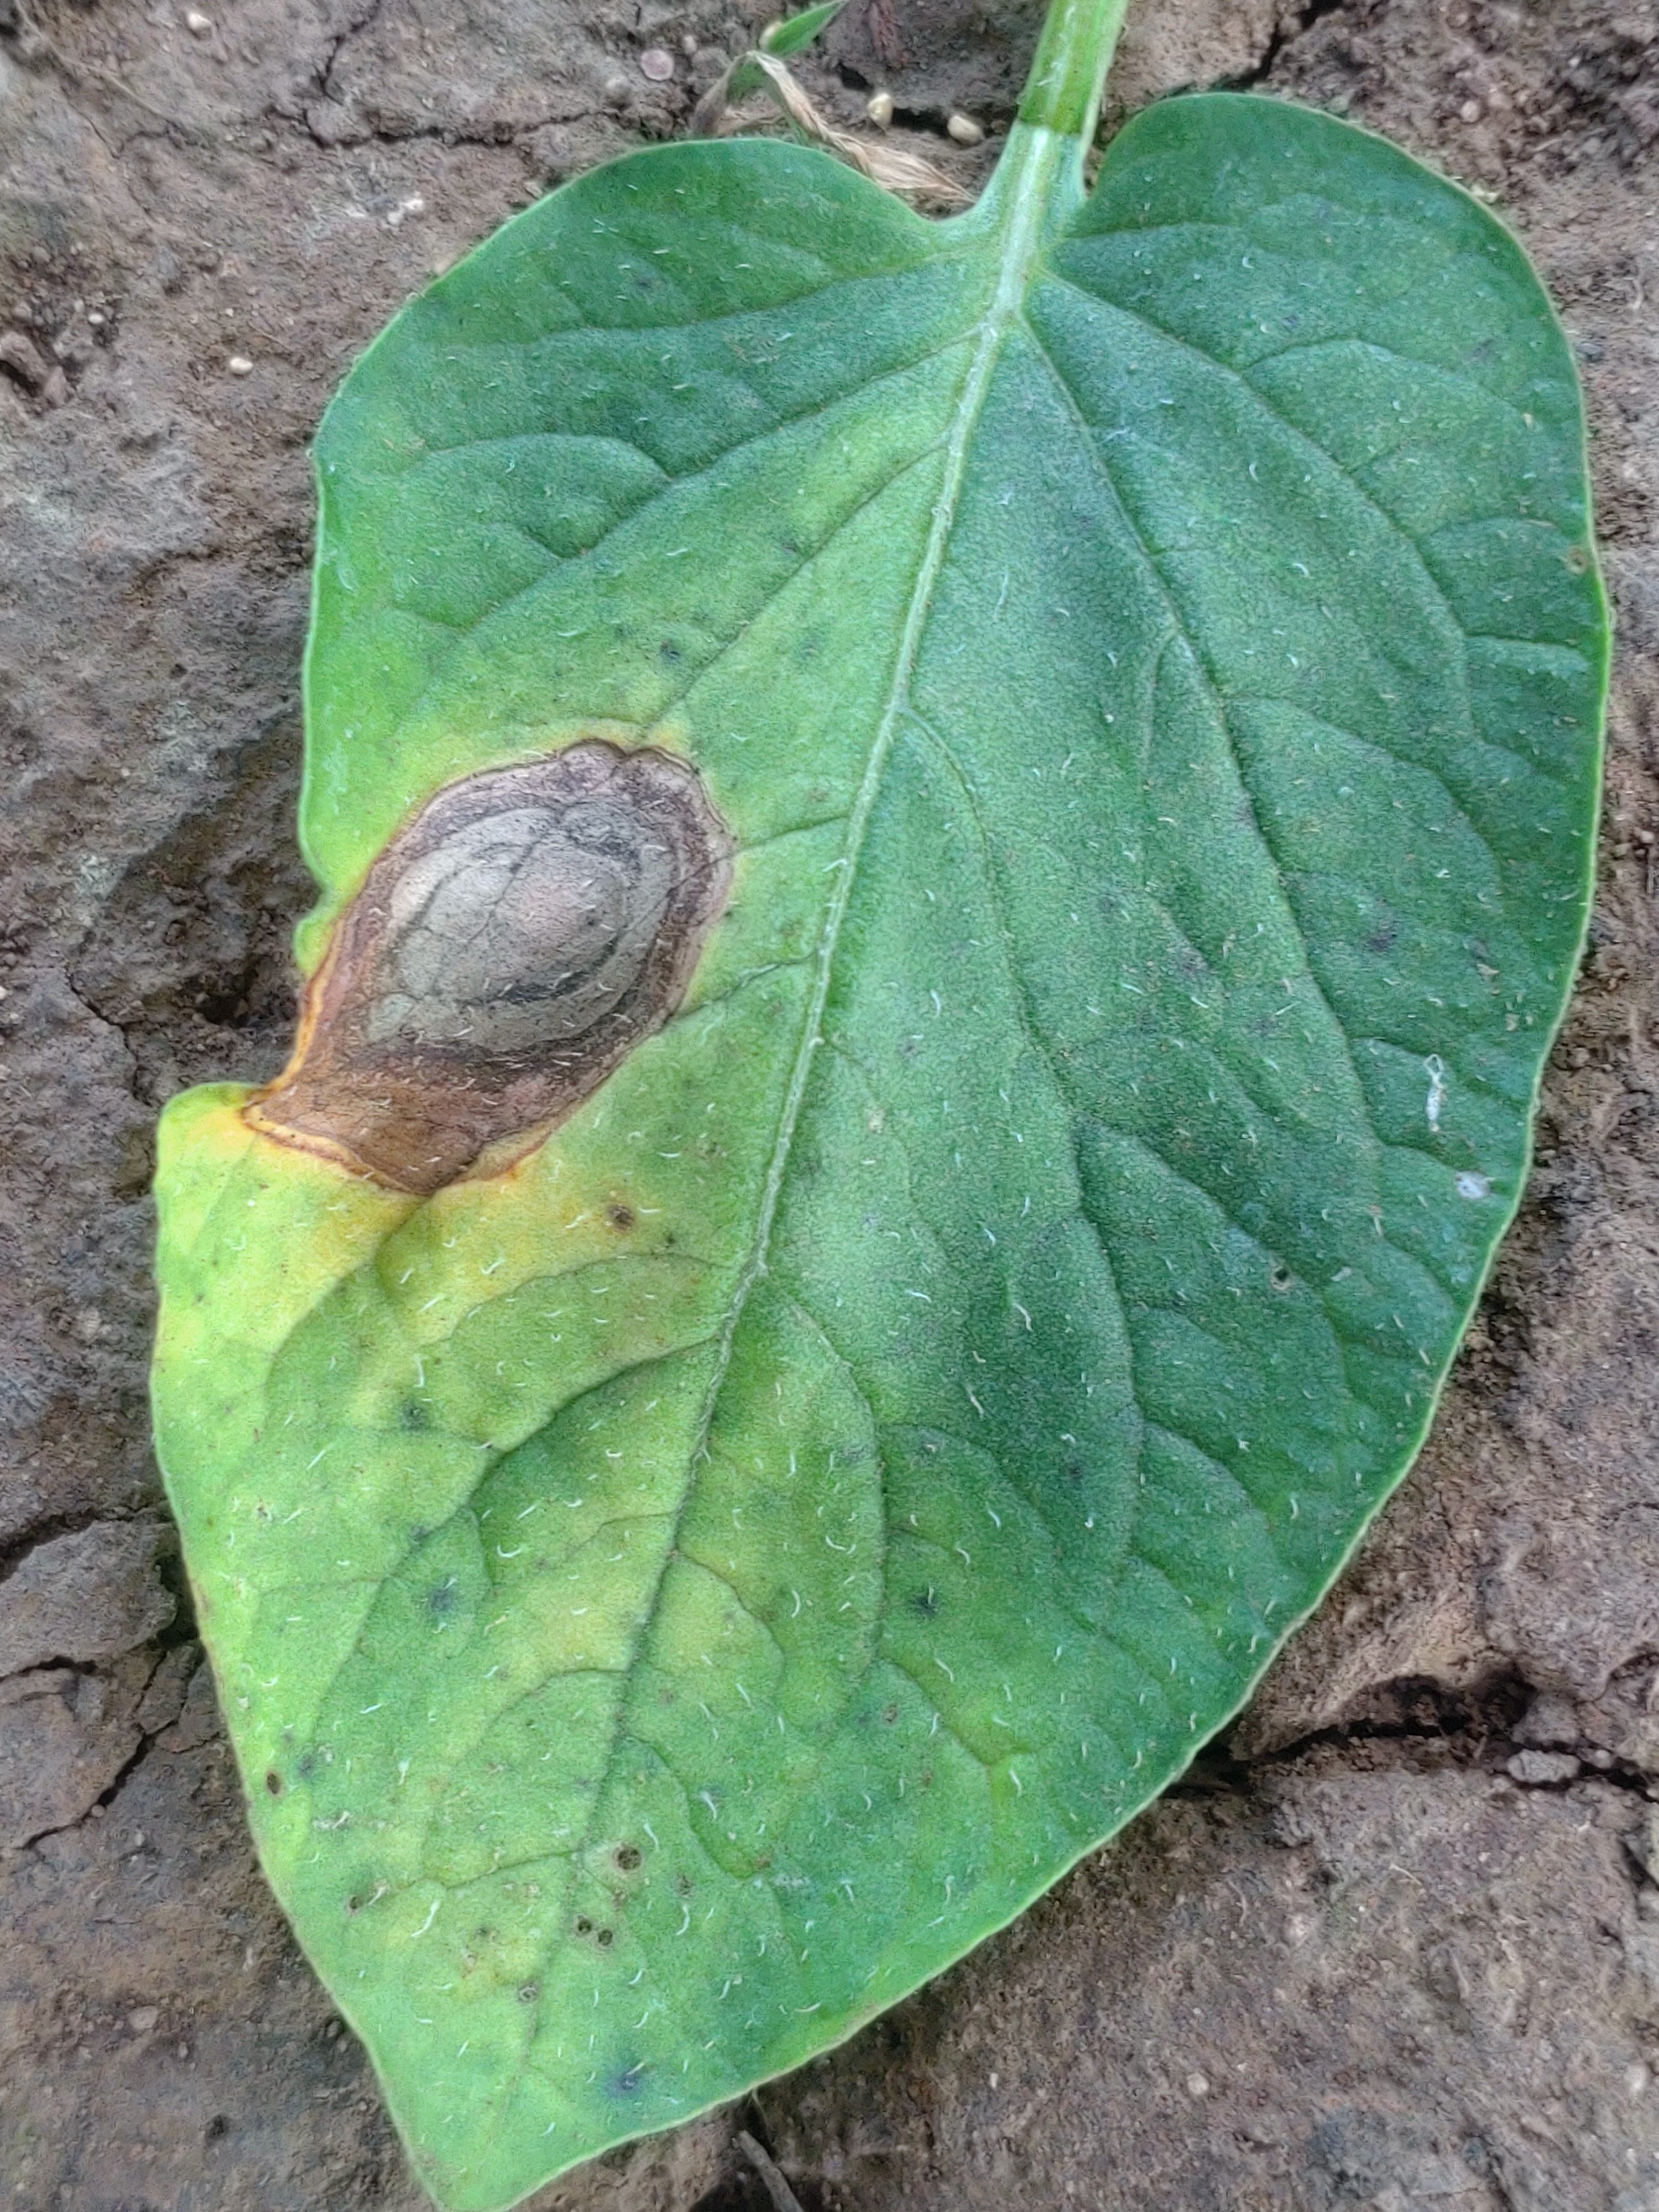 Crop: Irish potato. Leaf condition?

early blight
